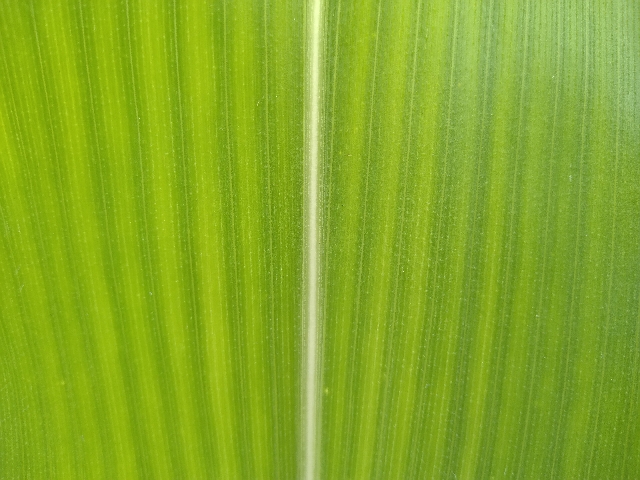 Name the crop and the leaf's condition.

maize, healthy
